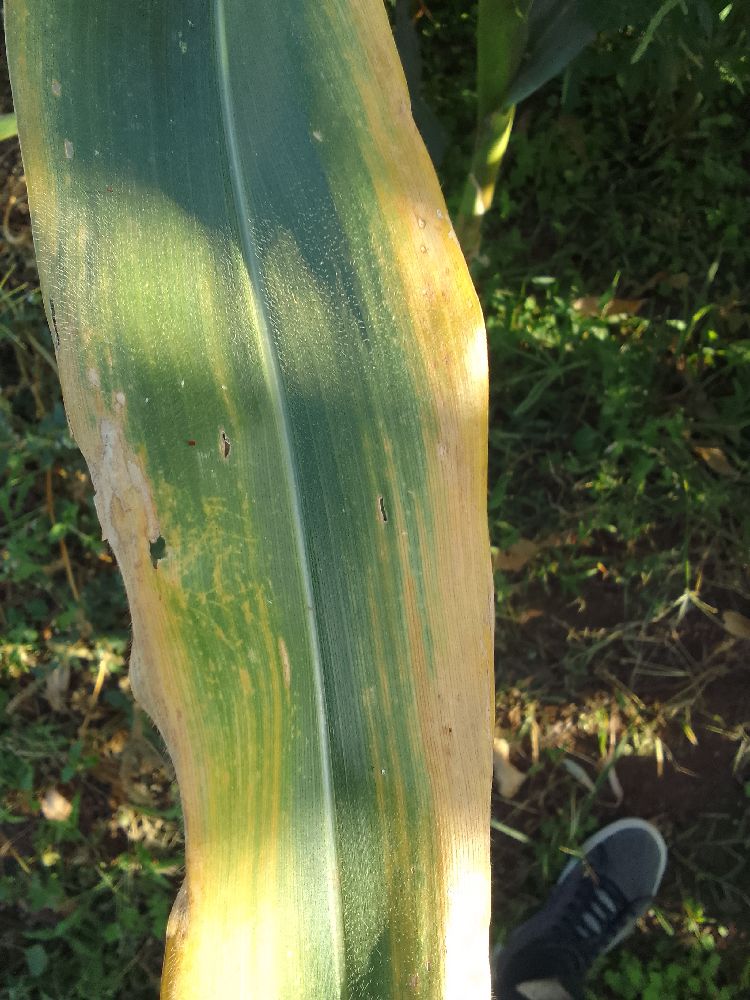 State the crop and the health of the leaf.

maize, maize lethal necrosis
